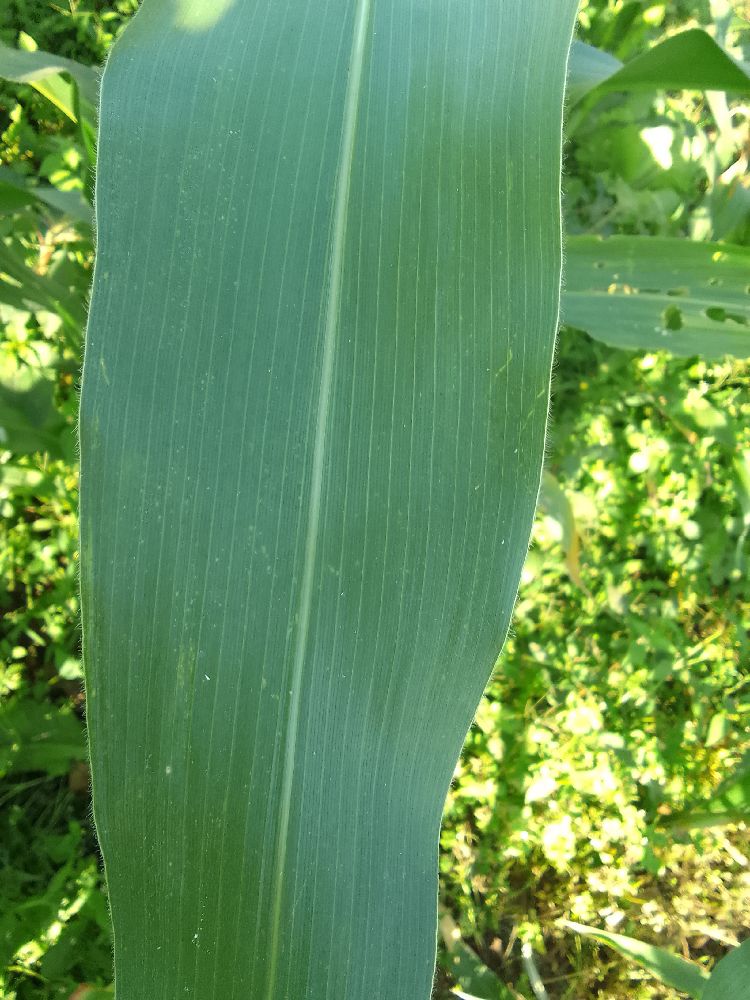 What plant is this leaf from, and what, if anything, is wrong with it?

maize, healthy
